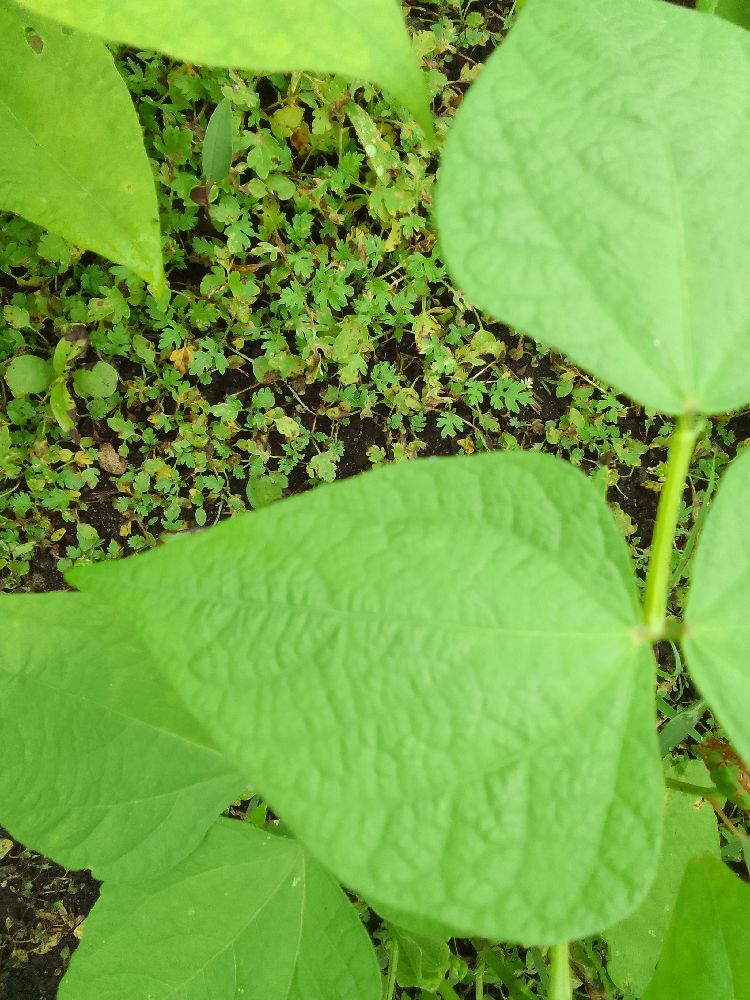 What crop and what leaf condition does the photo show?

common bean, healthy
